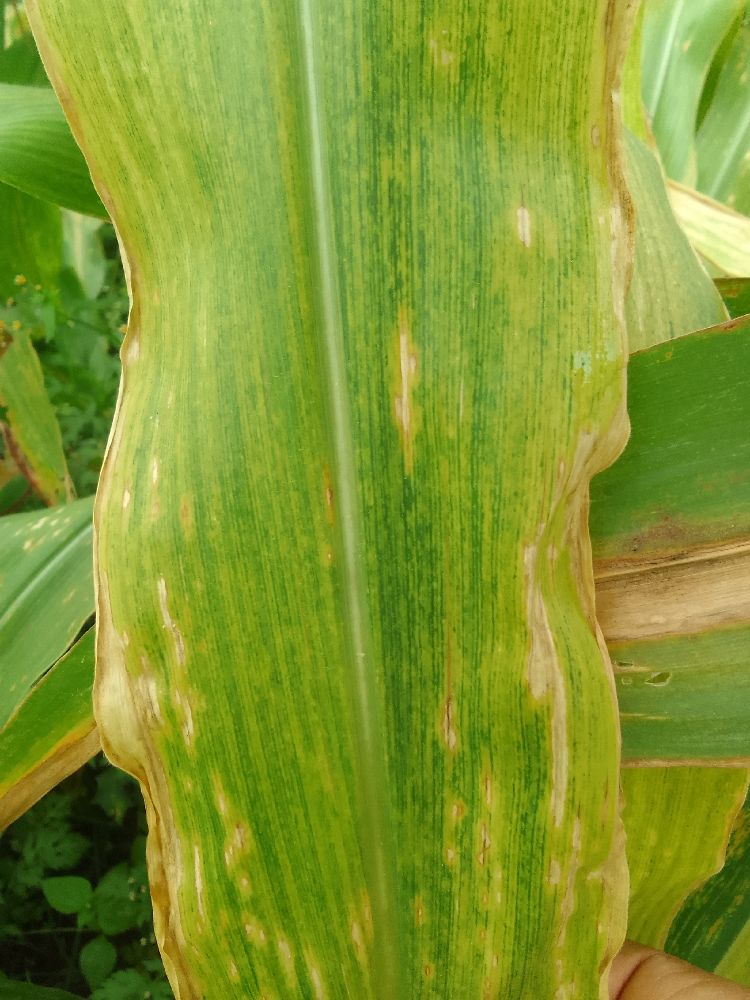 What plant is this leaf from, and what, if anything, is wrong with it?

maize, maize lethal necrosis
